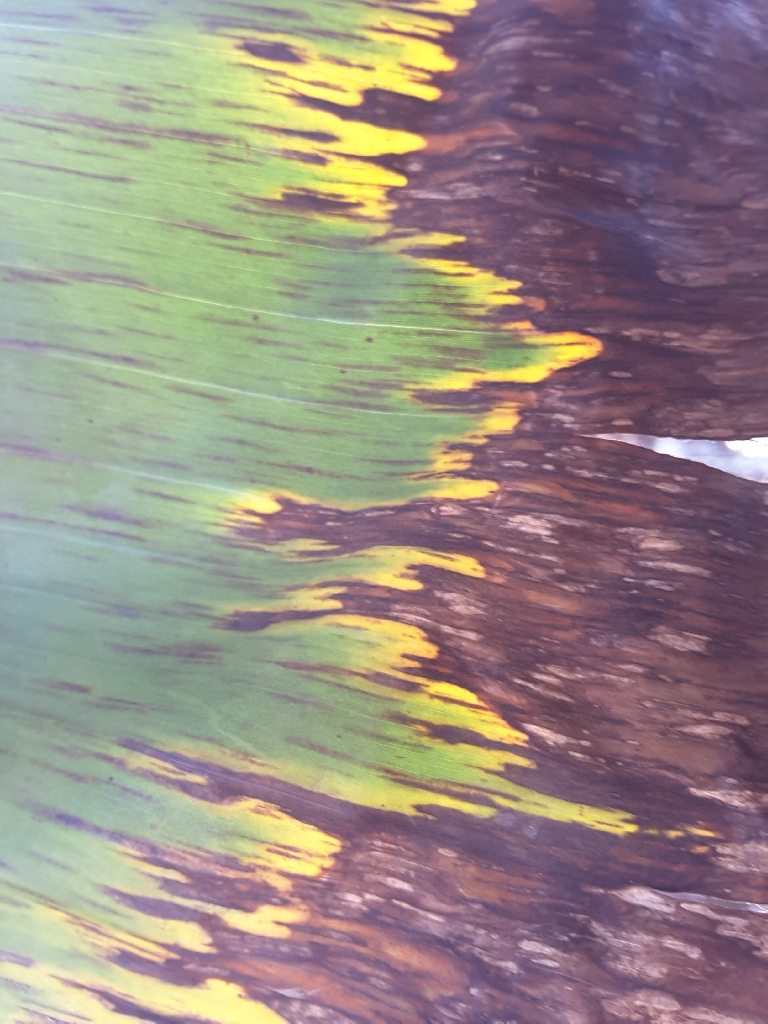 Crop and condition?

banana, black sigatoka
